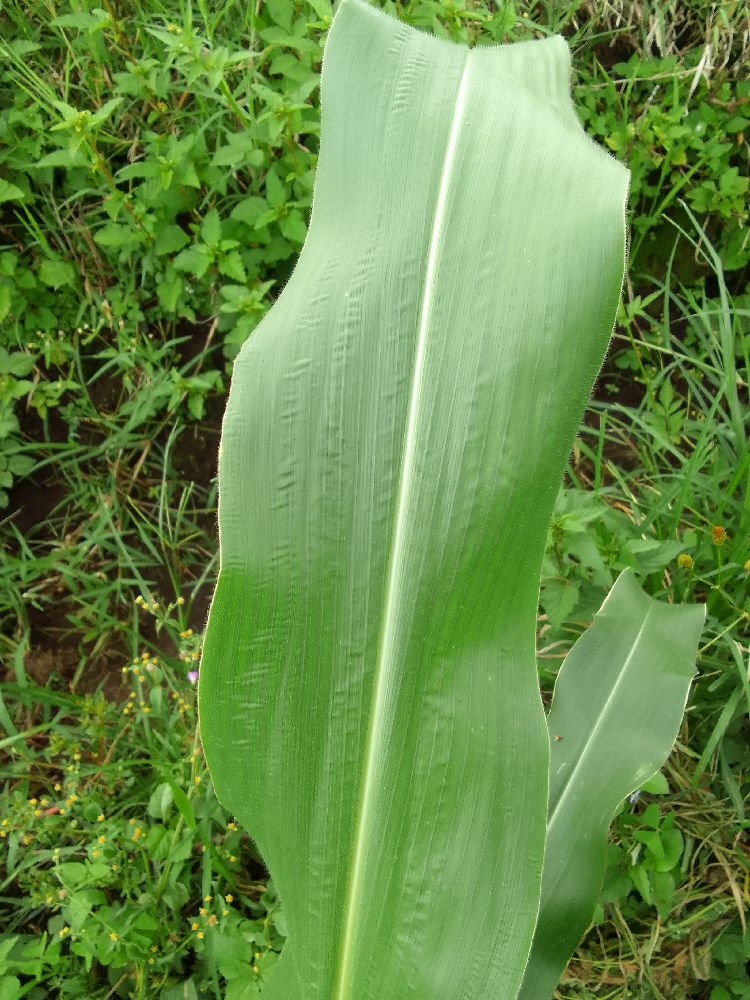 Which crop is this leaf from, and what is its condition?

maize, healthy
